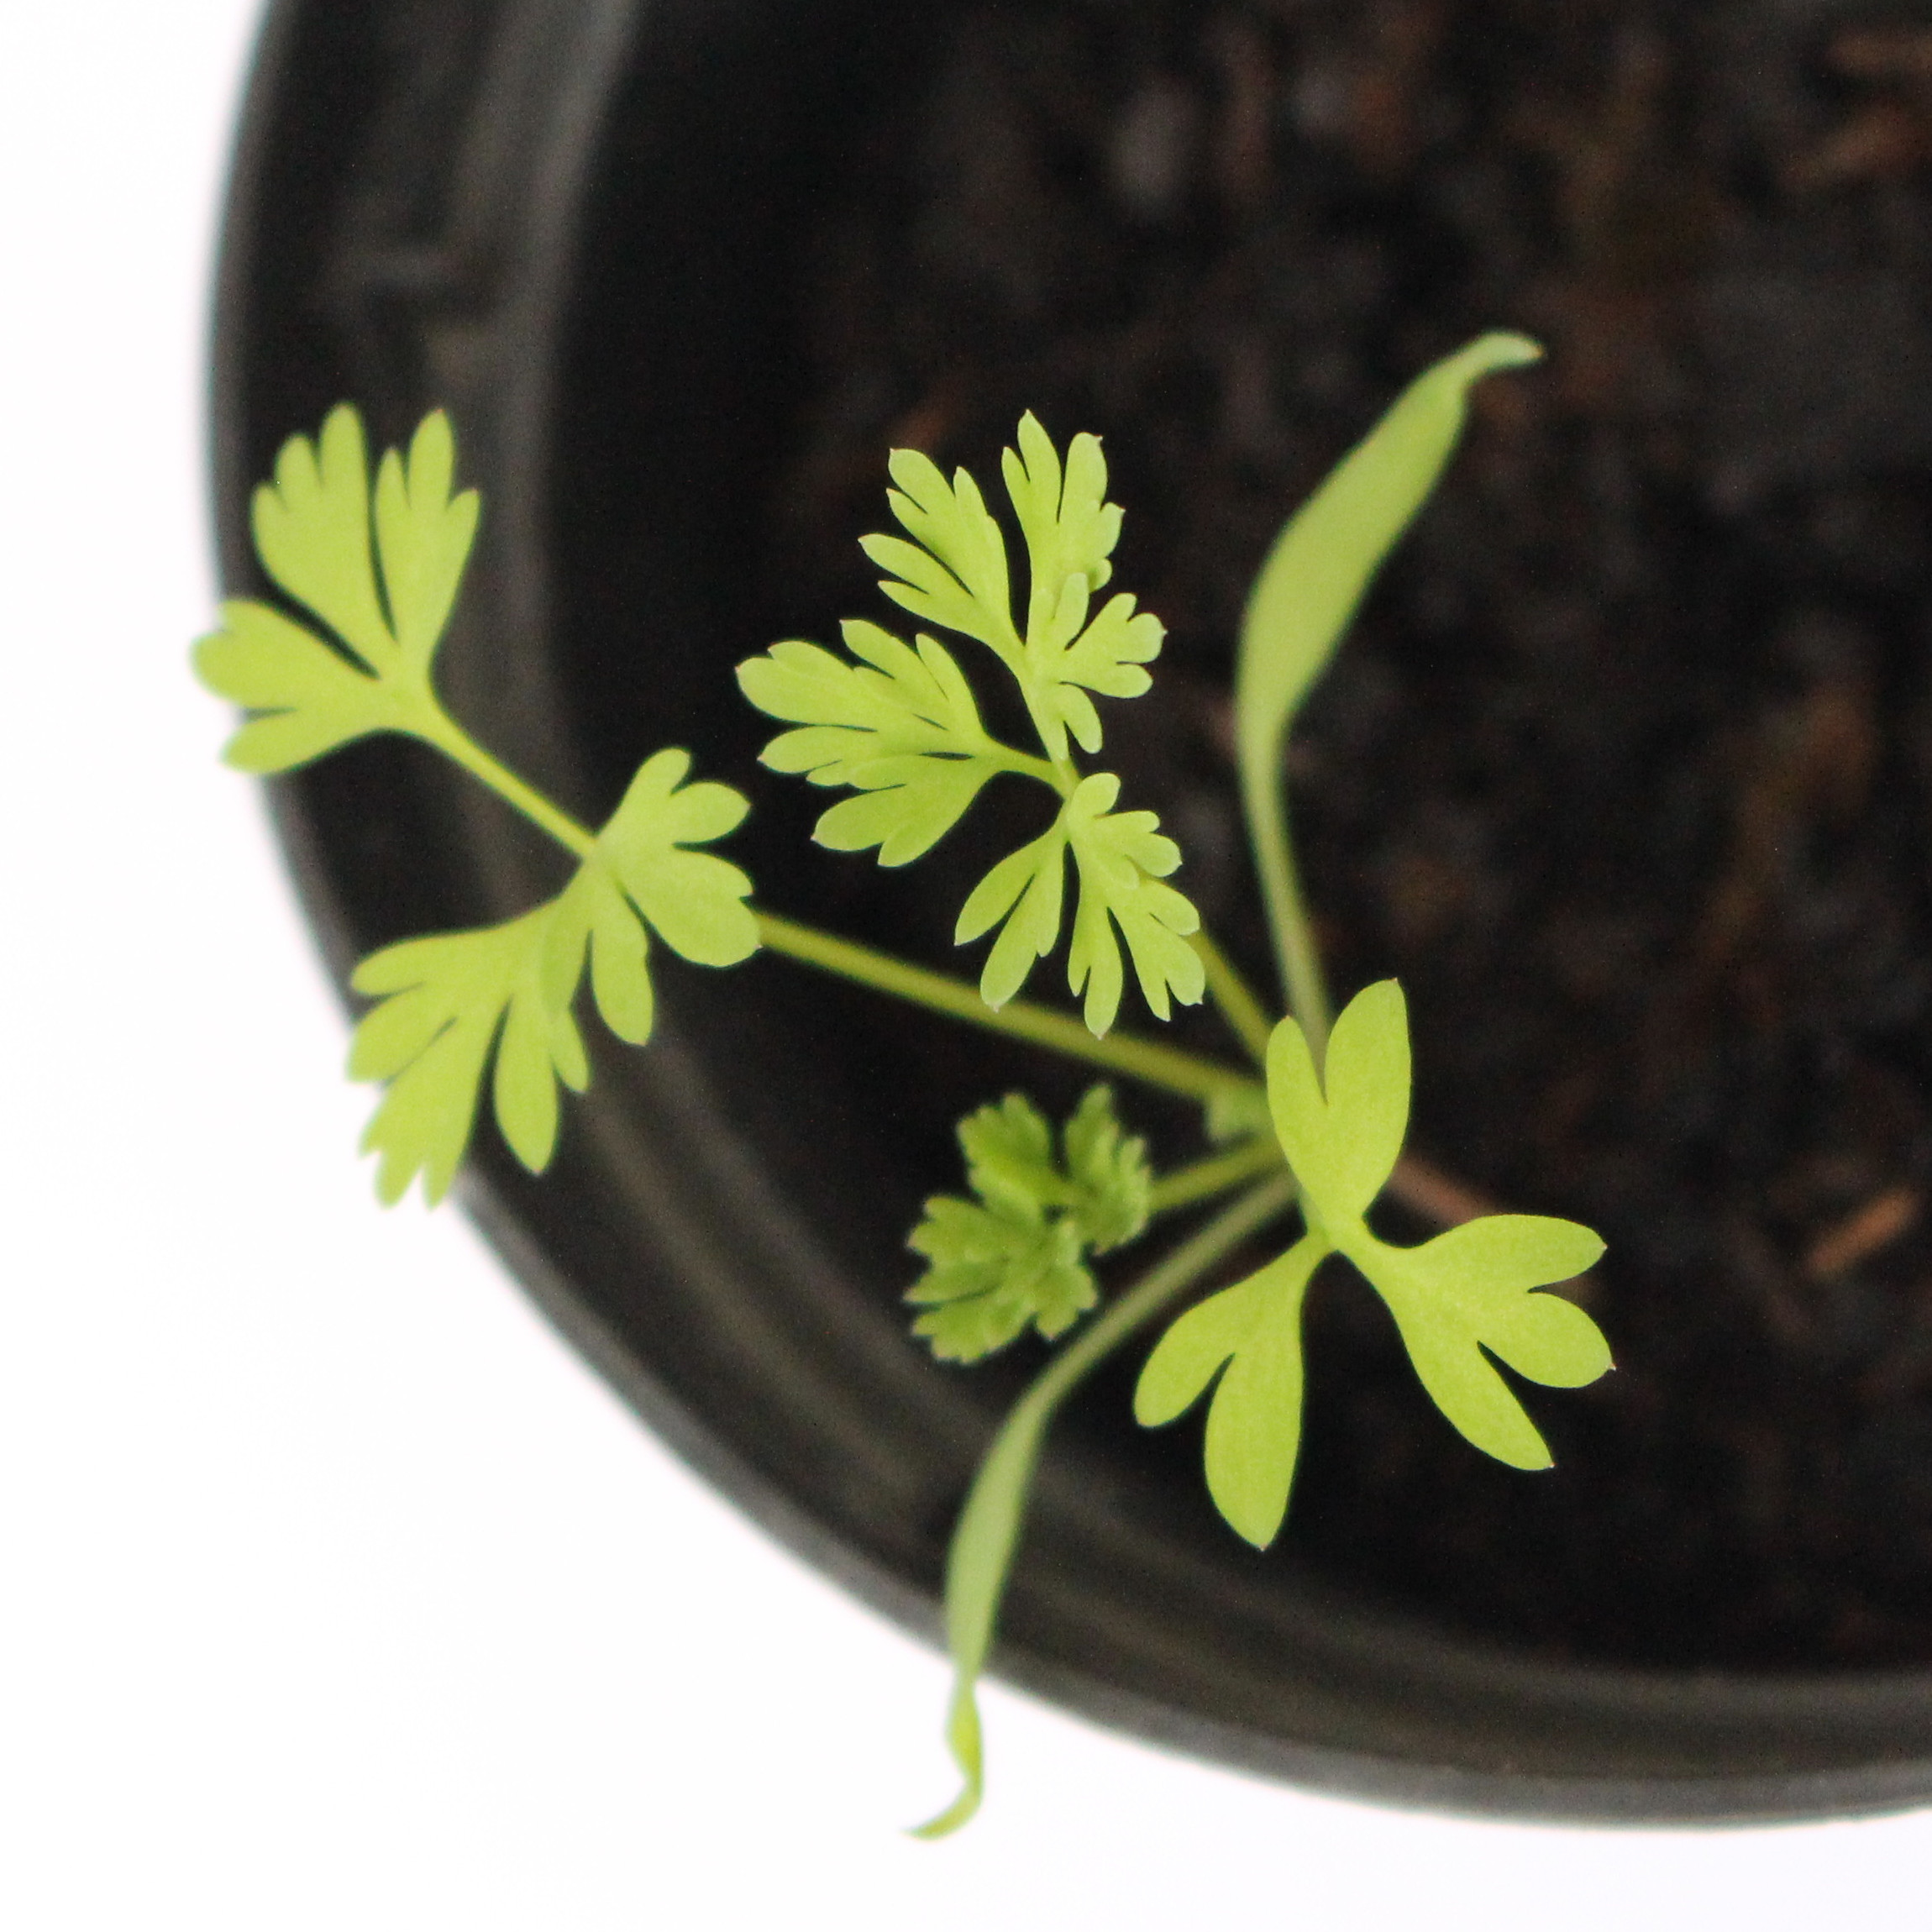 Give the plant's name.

Fumaria officinalis
